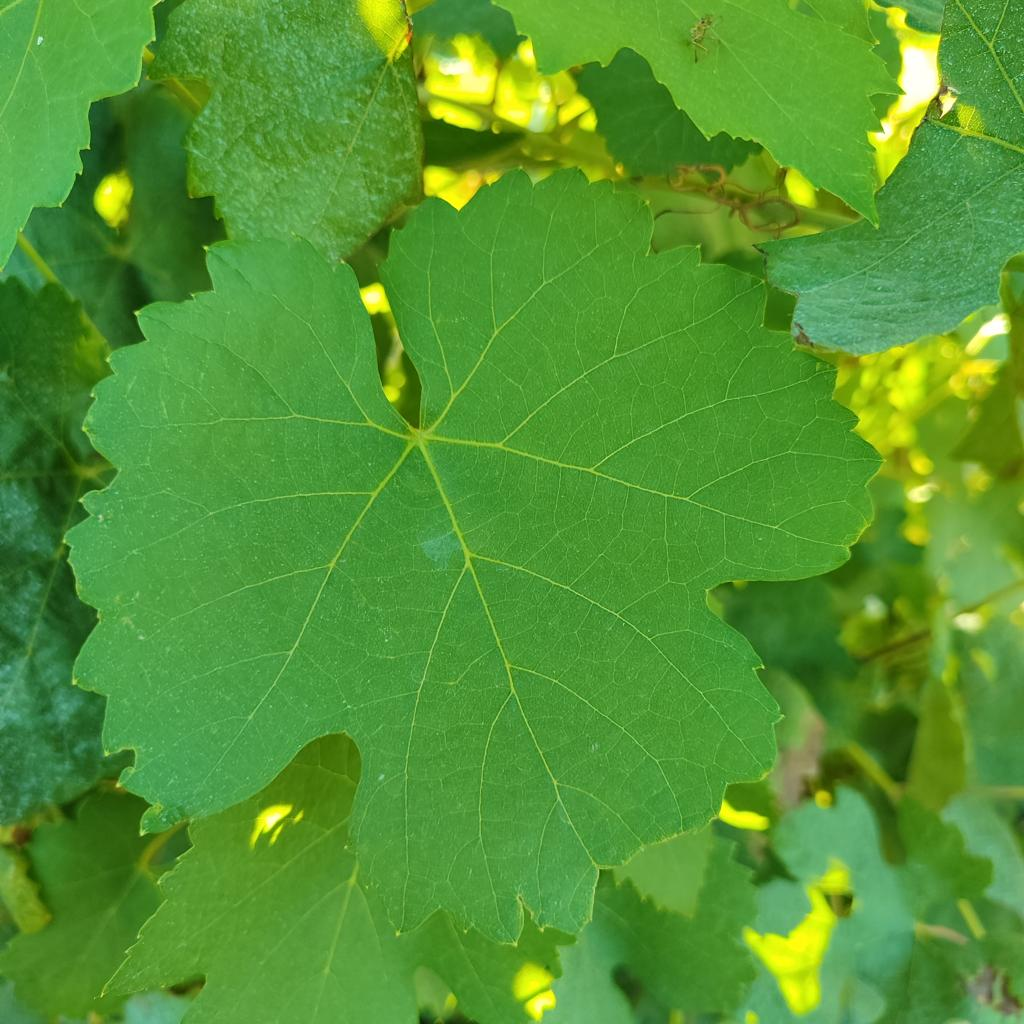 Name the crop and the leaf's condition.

grapevine, healthy
